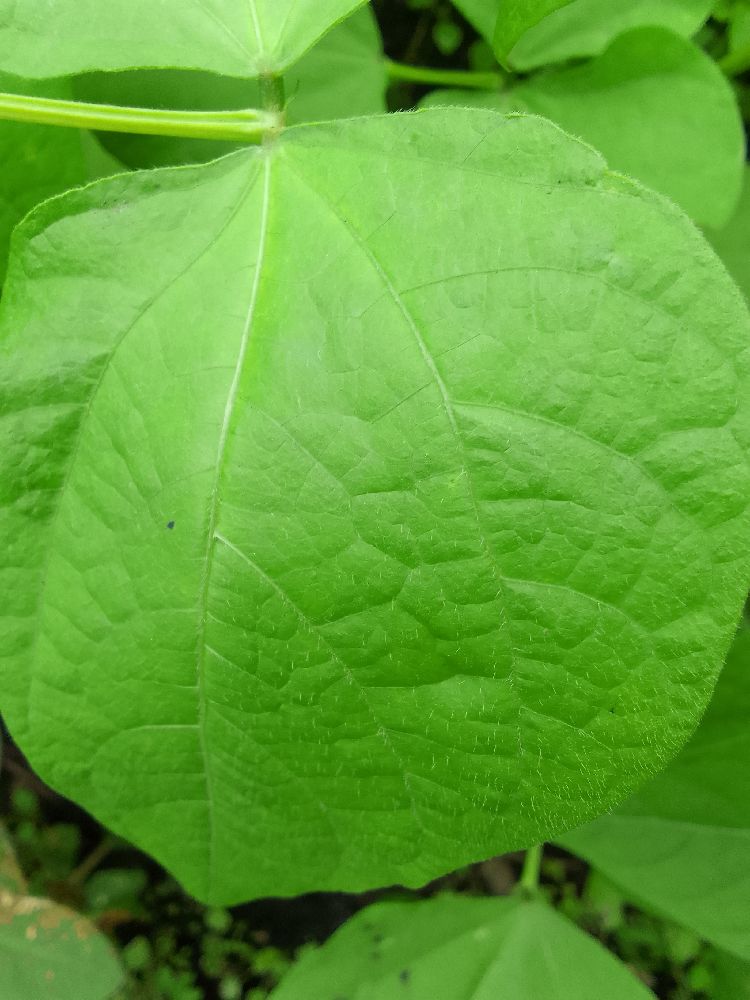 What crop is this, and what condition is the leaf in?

common bean, healthy
